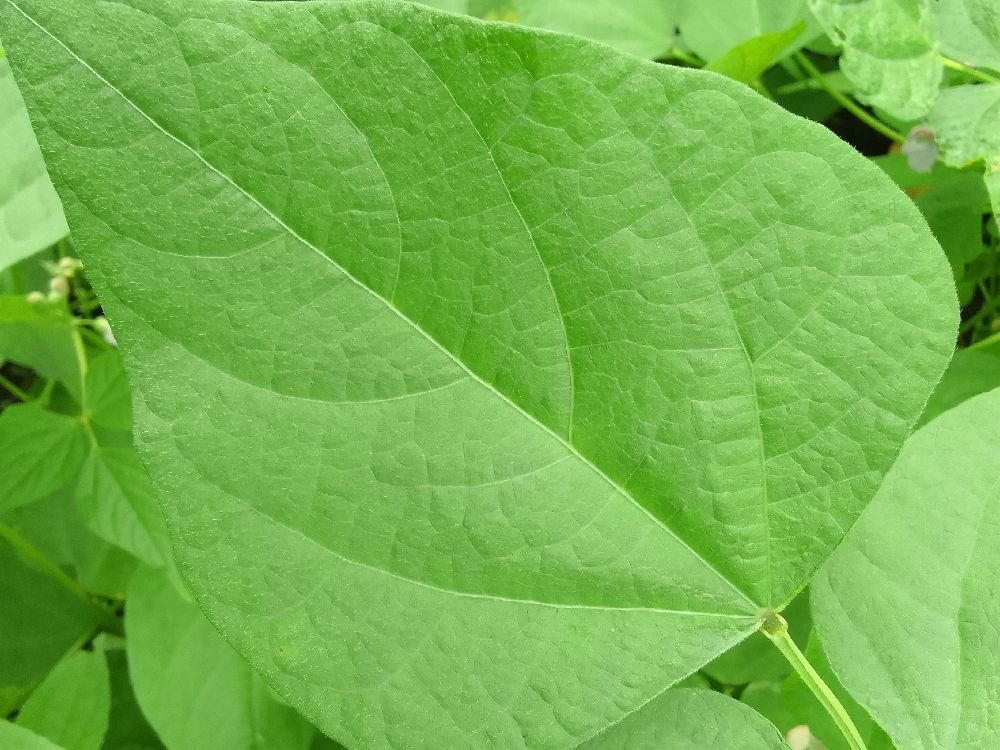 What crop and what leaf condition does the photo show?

common bean, healthy
